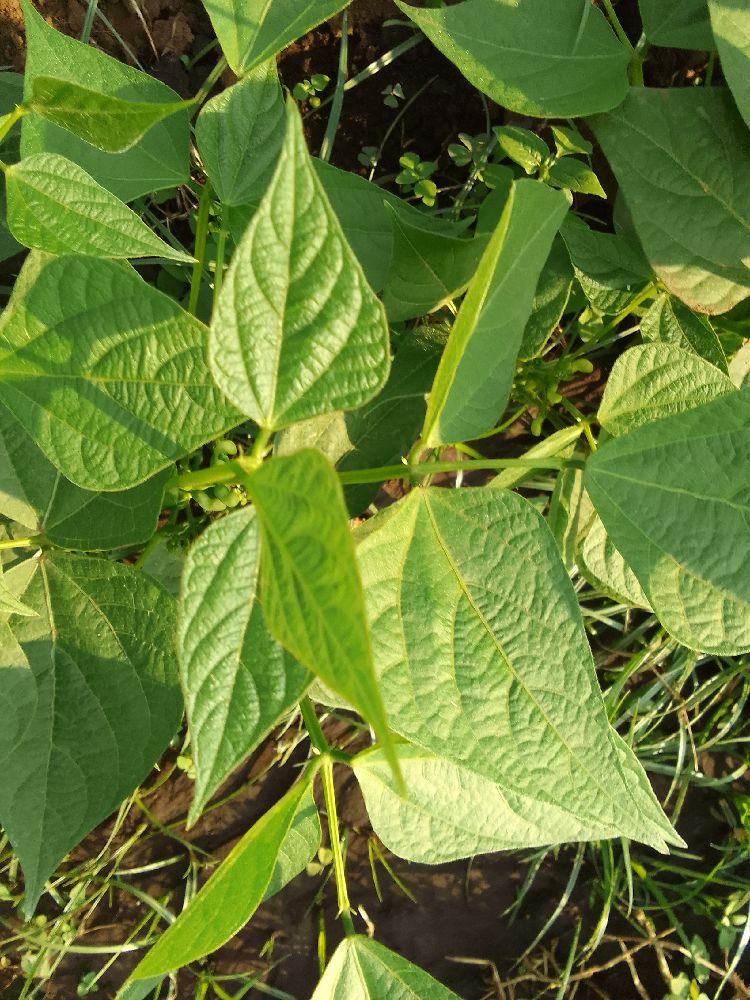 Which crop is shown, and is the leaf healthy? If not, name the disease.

common bean, healthy
